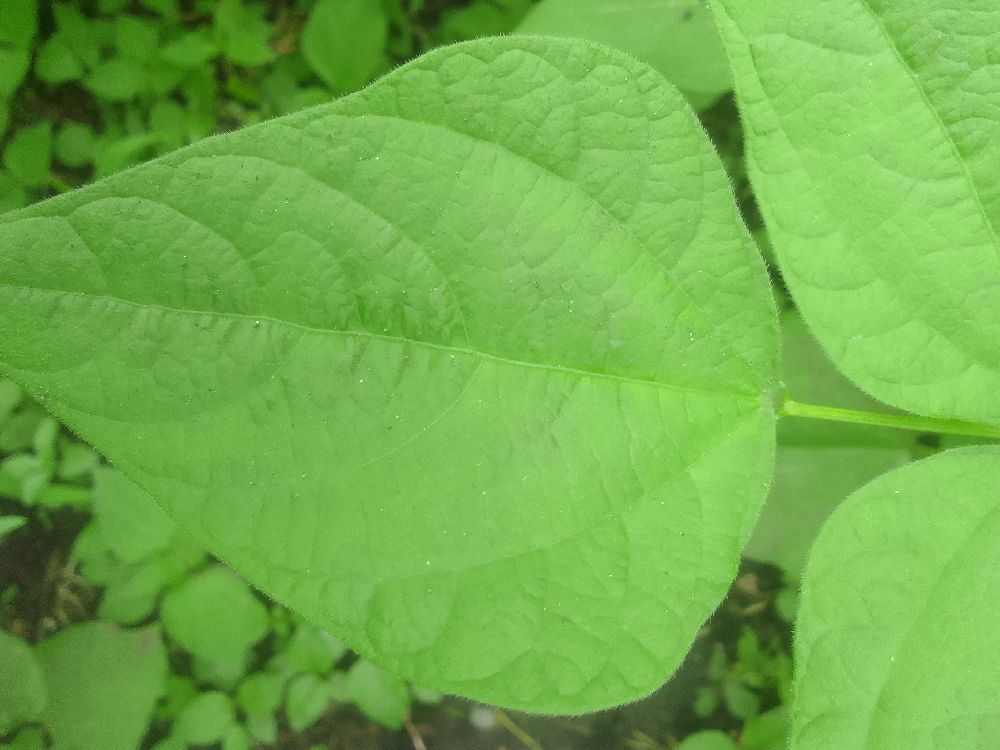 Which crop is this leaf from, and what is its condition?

common bean, healthy
